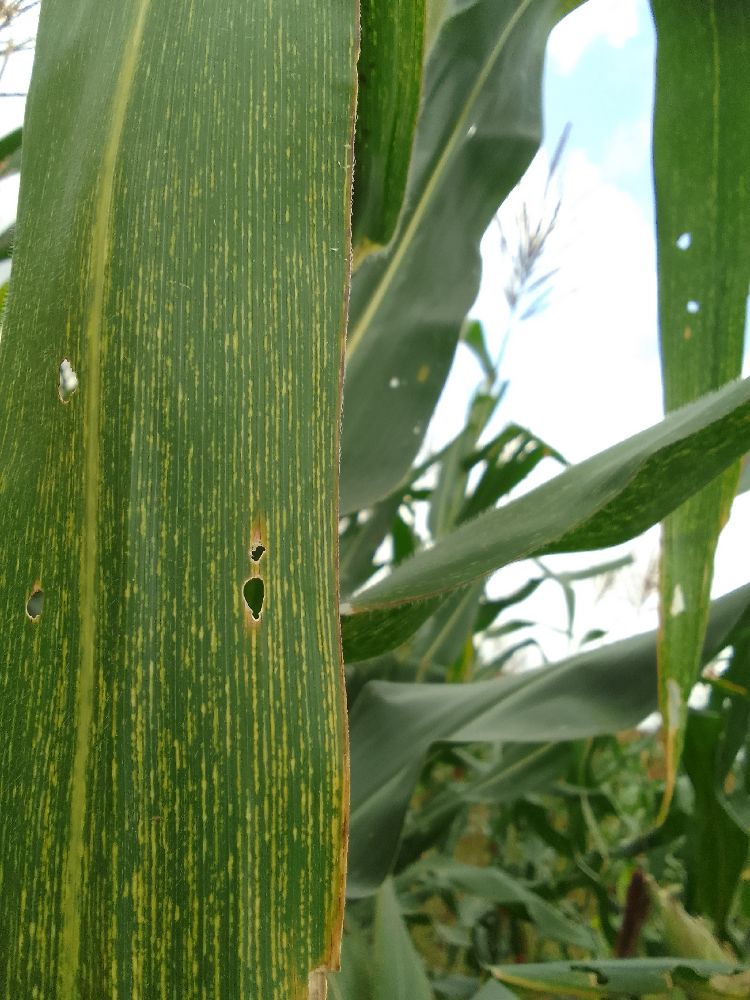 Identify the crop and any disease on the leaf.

maize, maize streak virus
